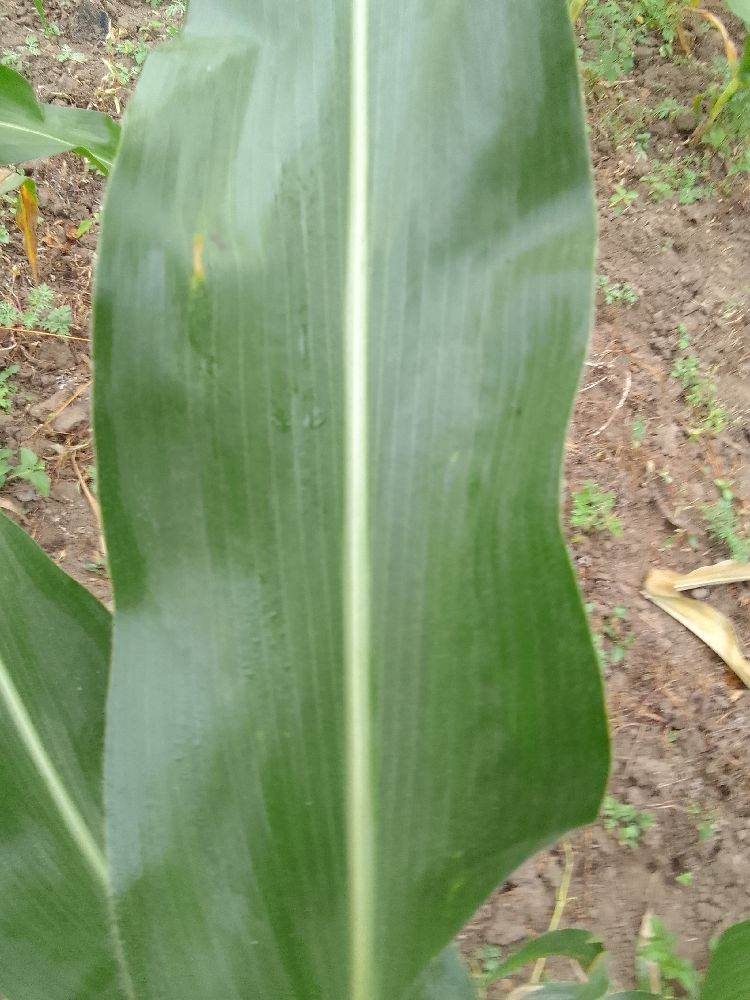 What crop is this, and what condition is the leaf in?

maize, healthy
